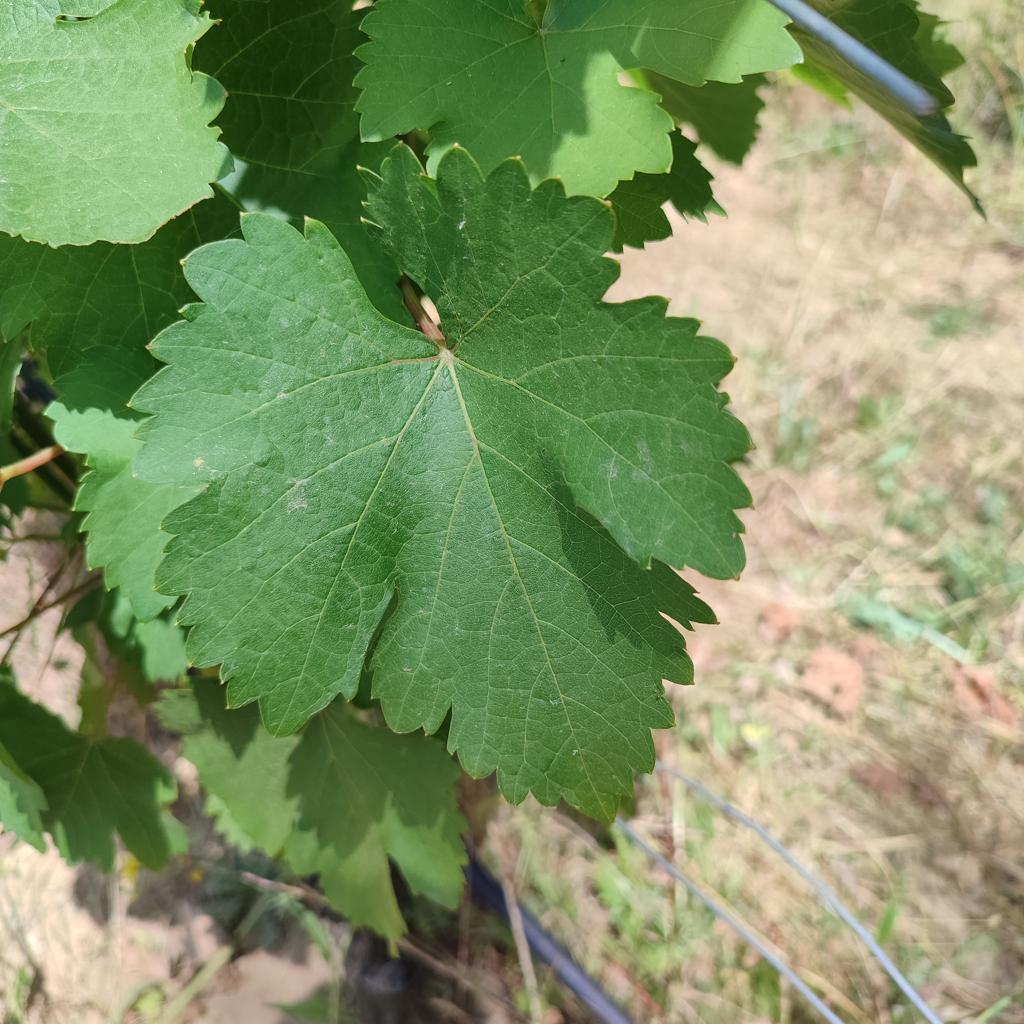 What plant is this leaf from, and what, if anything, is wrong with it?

grapevine, healthy
